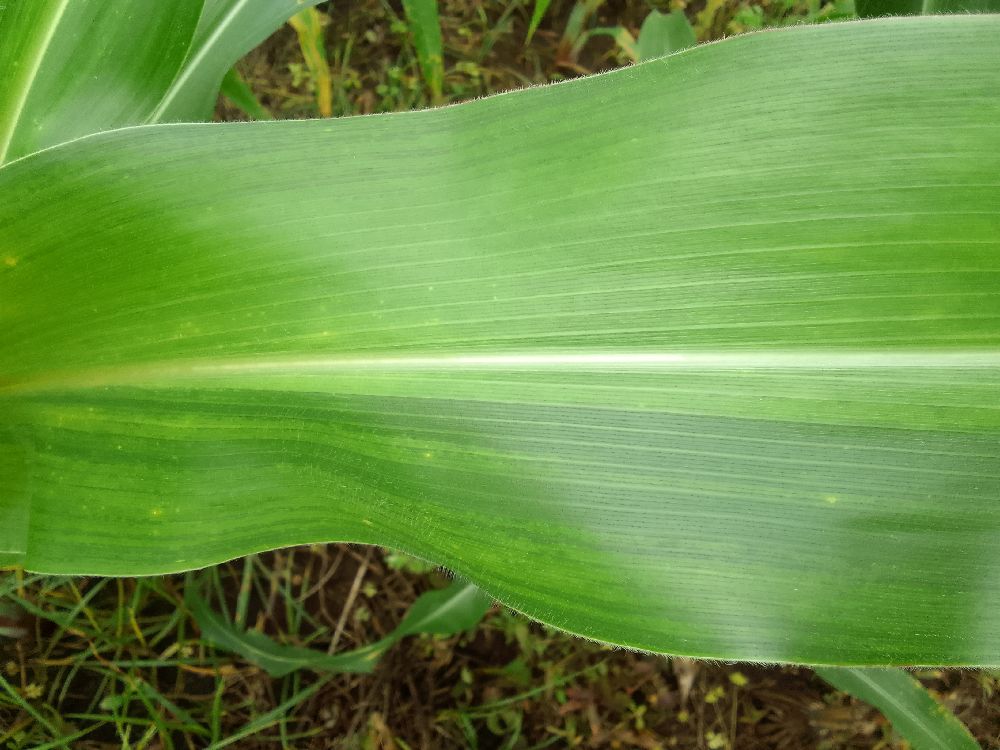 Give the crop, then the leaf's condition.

maize, healthy
